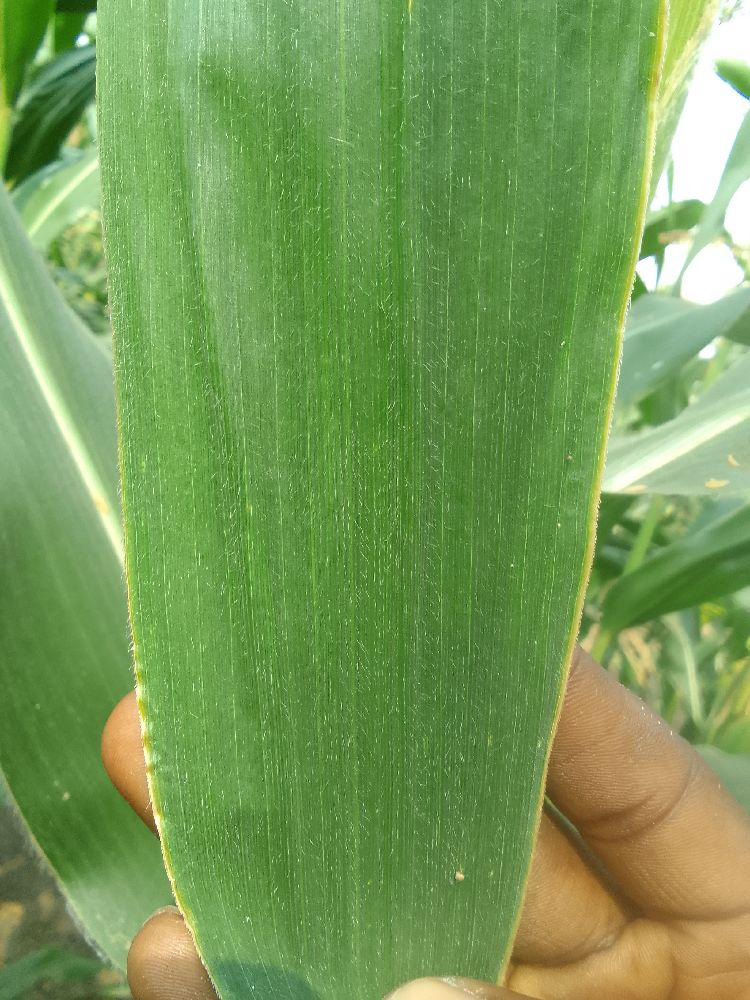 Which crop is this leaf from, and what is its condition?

maize, healthy
